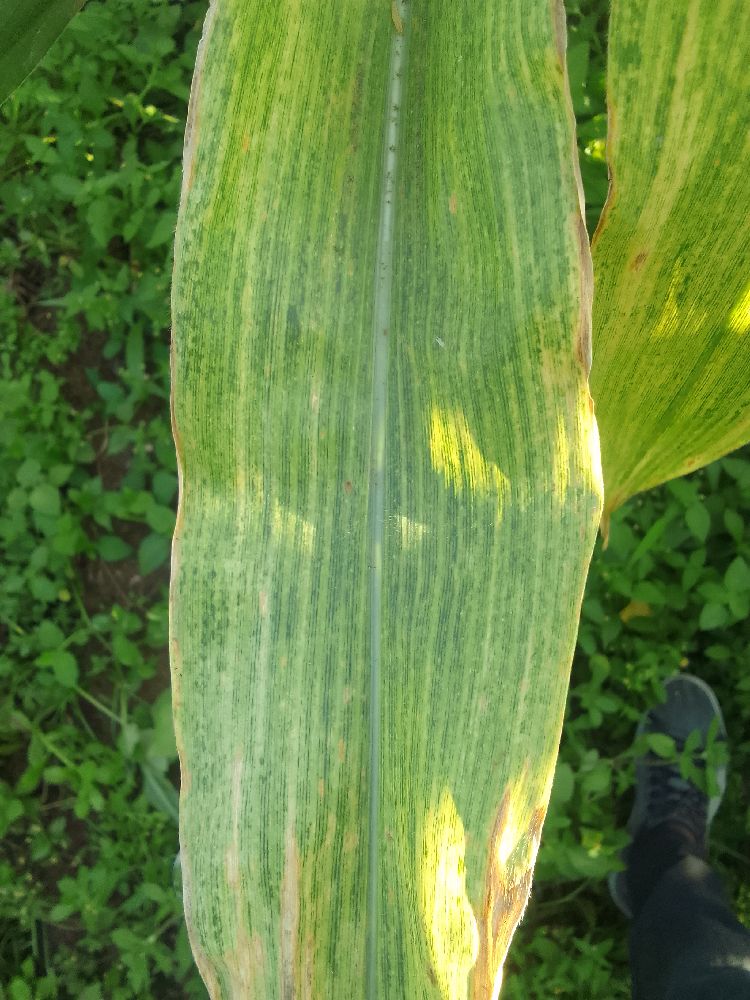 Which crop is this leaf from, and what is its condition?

maize, maize lethal necrosis
